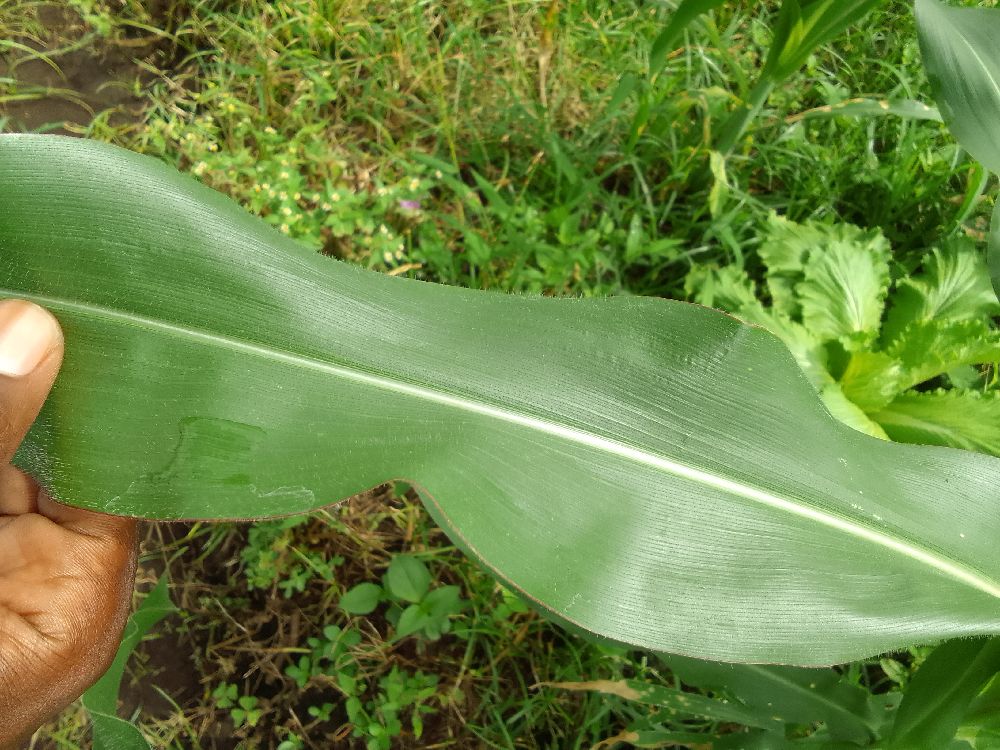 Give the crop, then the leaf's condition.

maize, healthy
